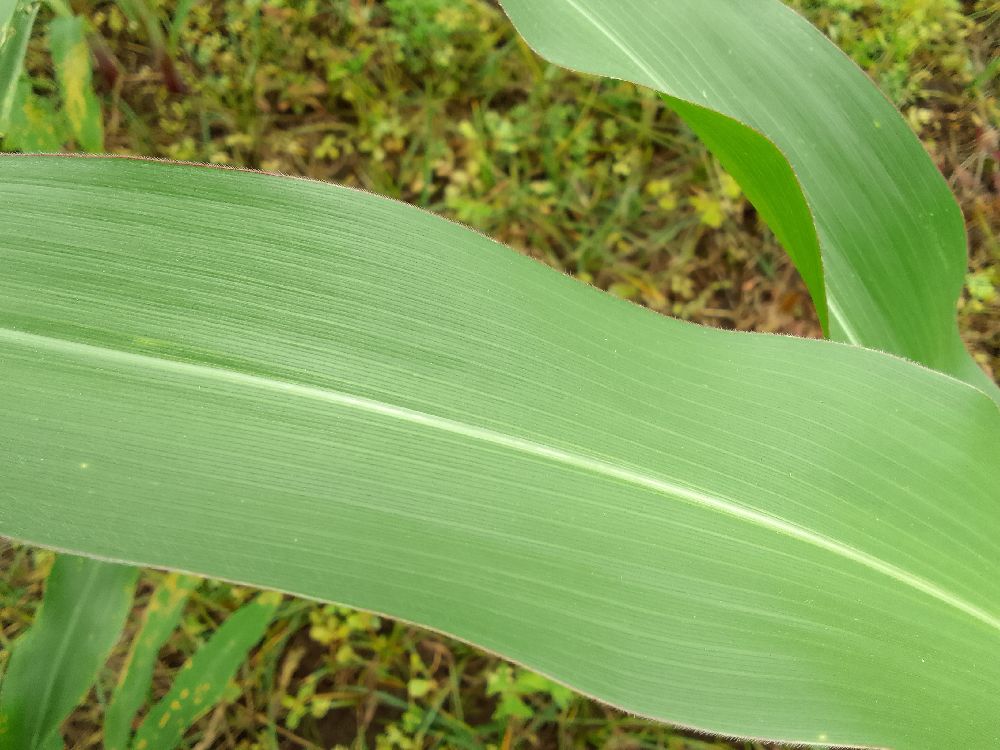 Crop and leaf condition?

maize, healthy
